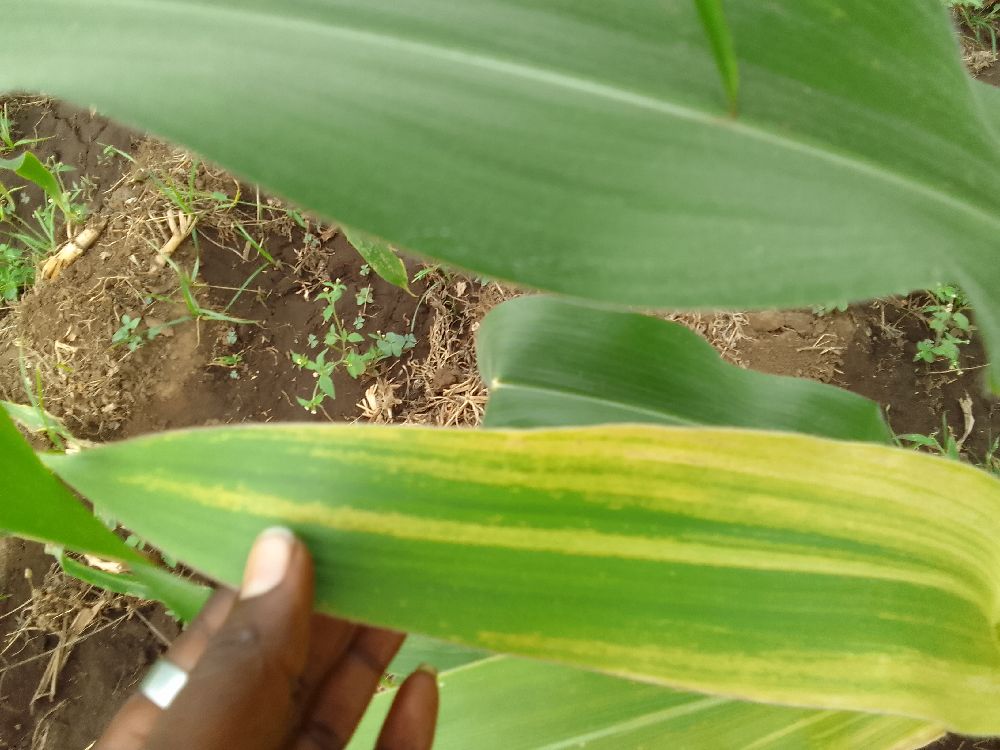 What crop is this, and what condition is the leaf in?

maize, maize lethal necrosis
